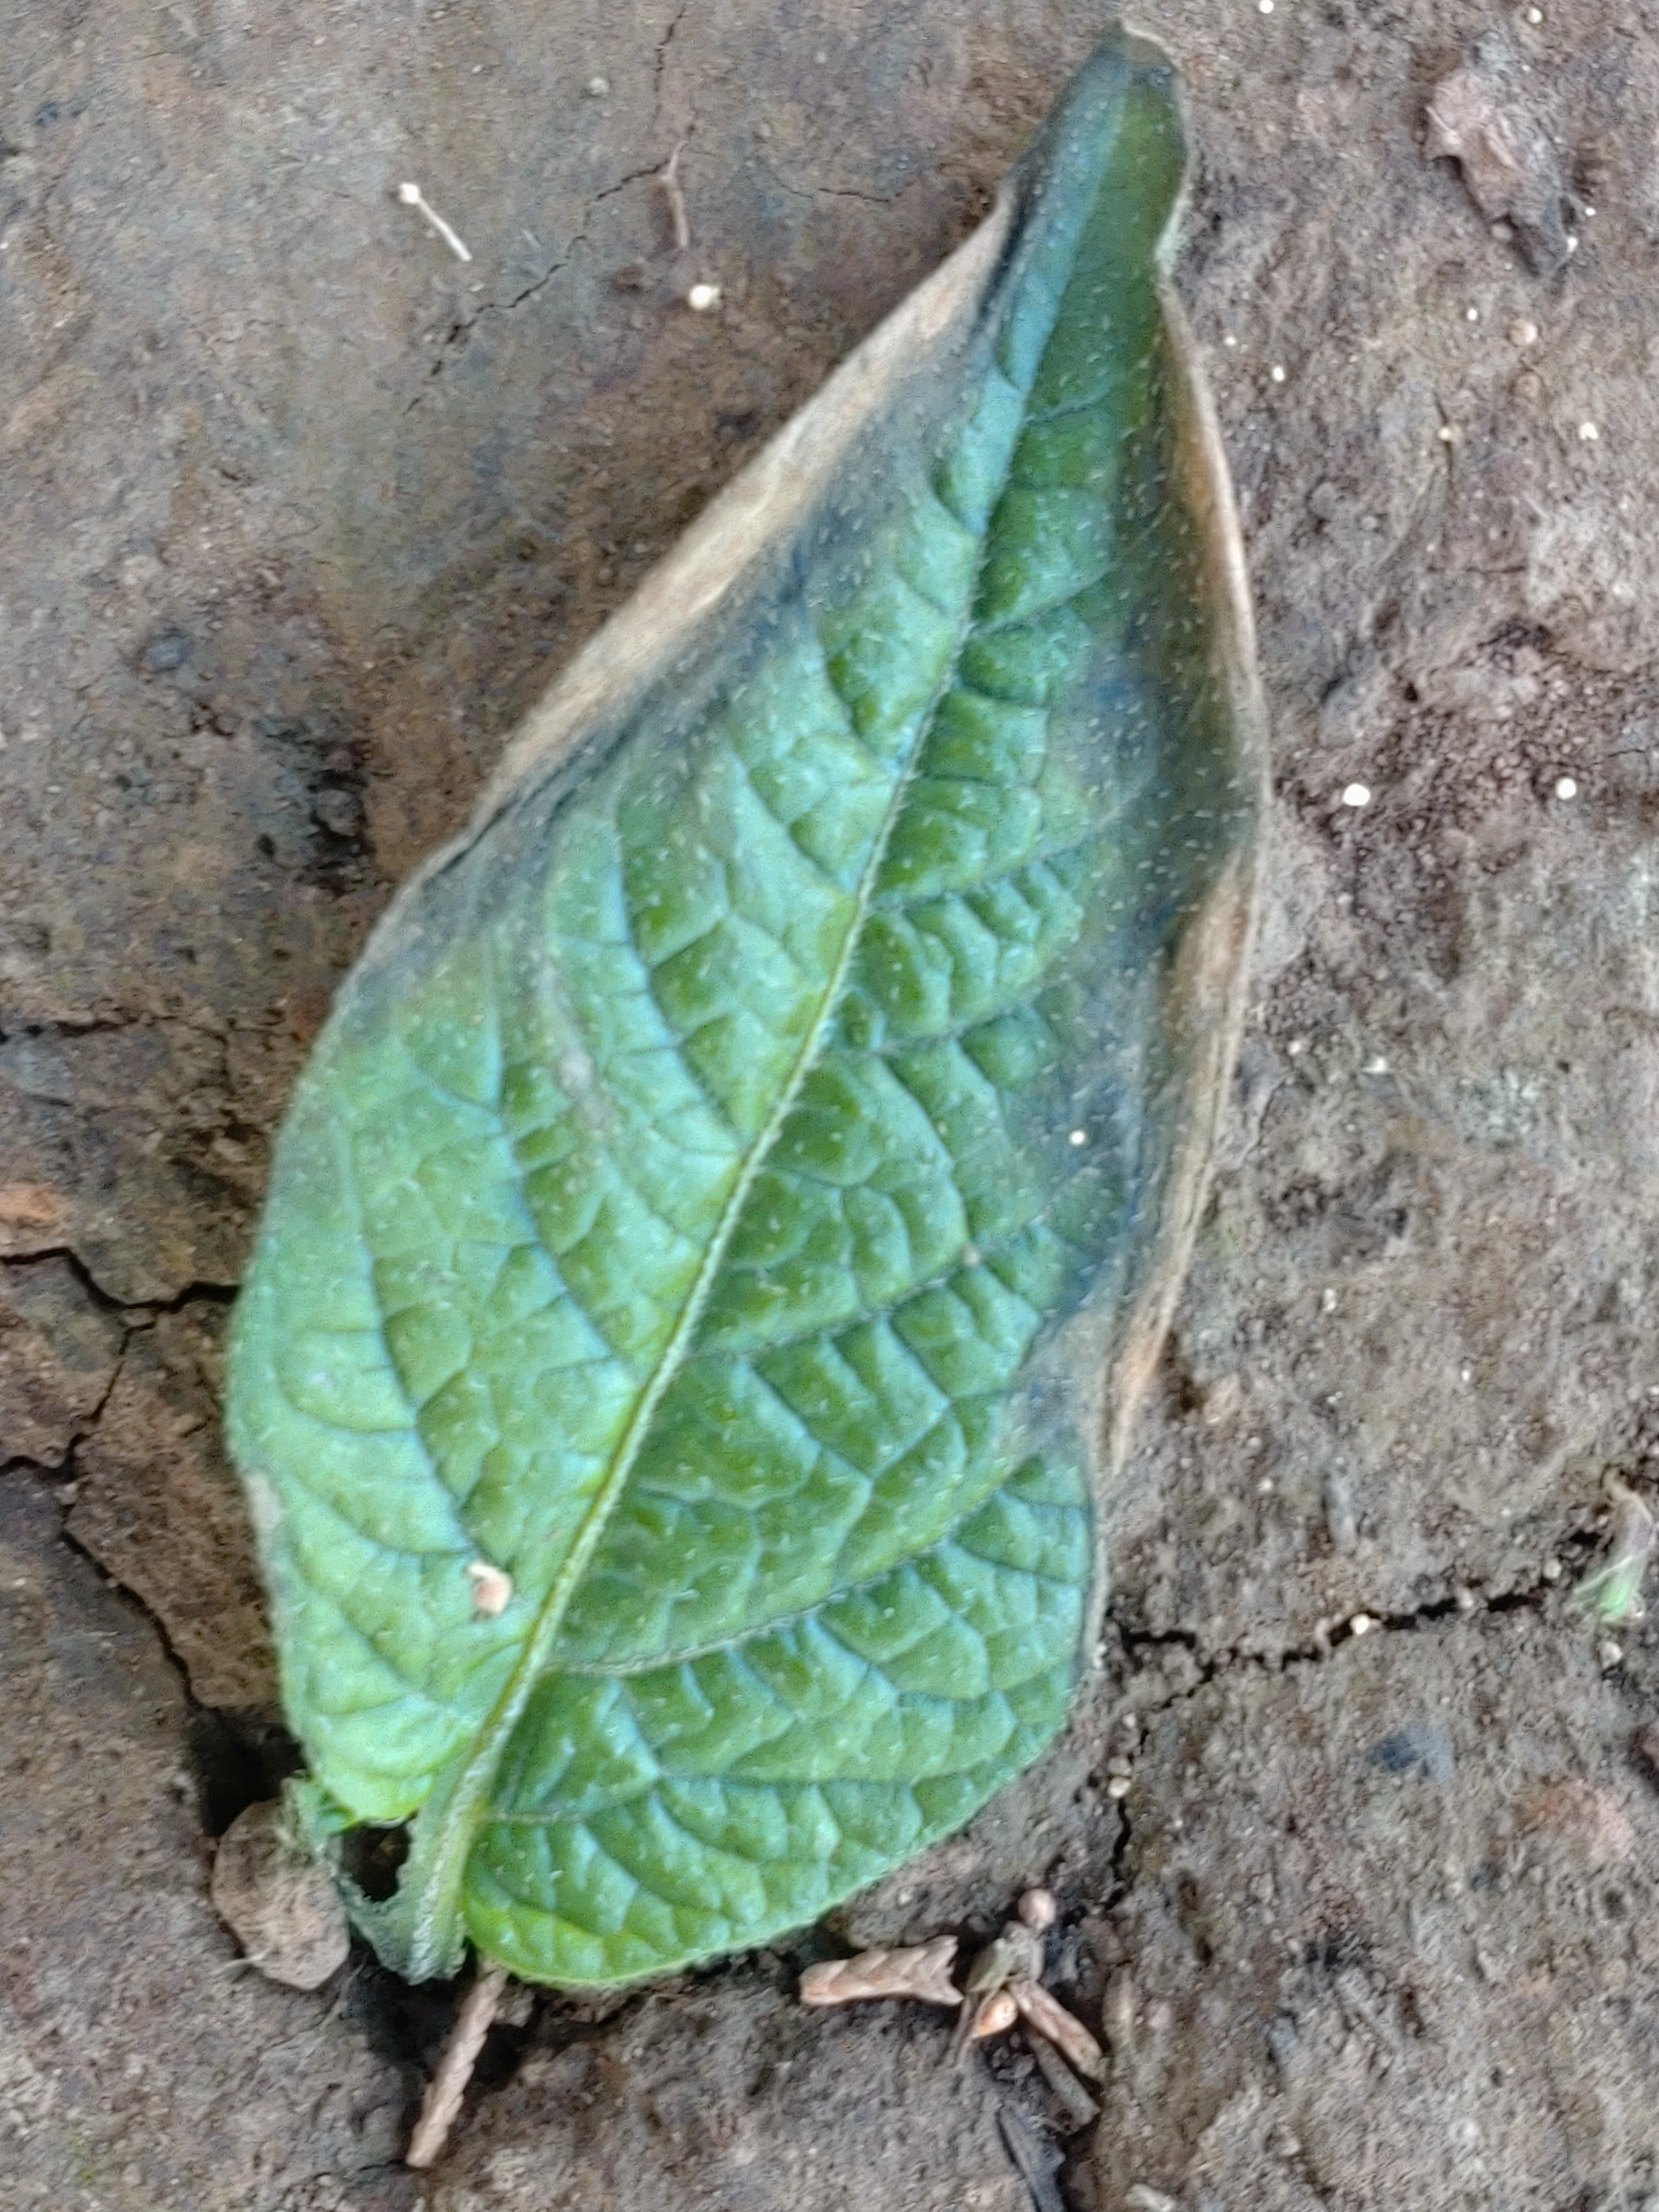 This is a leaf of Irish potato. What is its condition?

early blight
